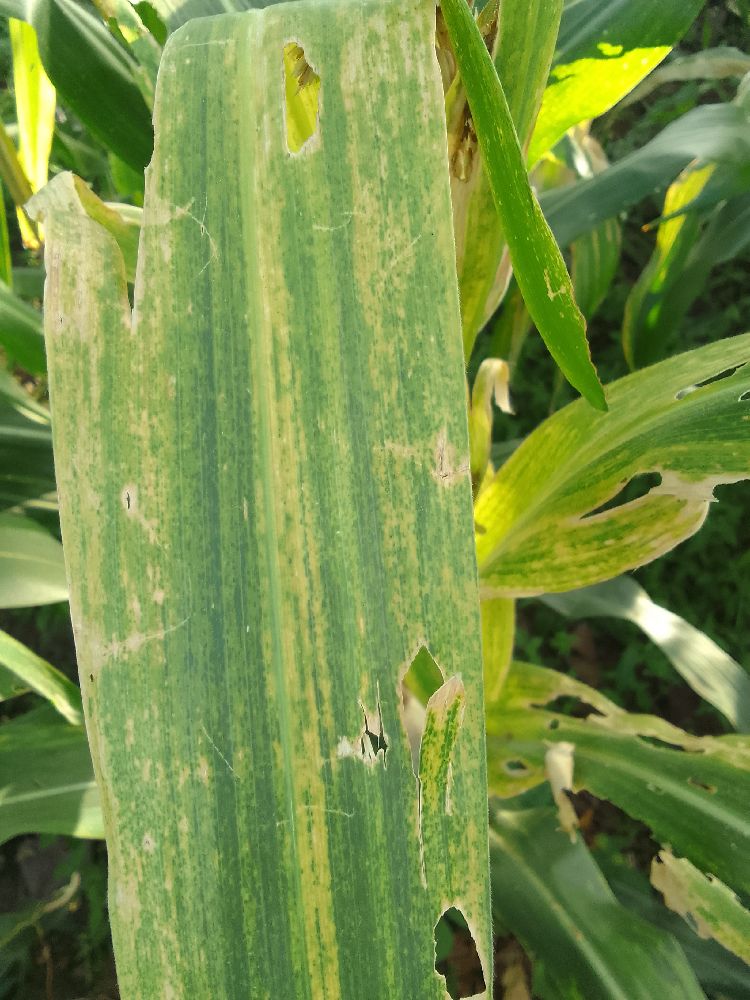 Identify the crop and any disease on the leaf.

maize, maize lethal necrosis
